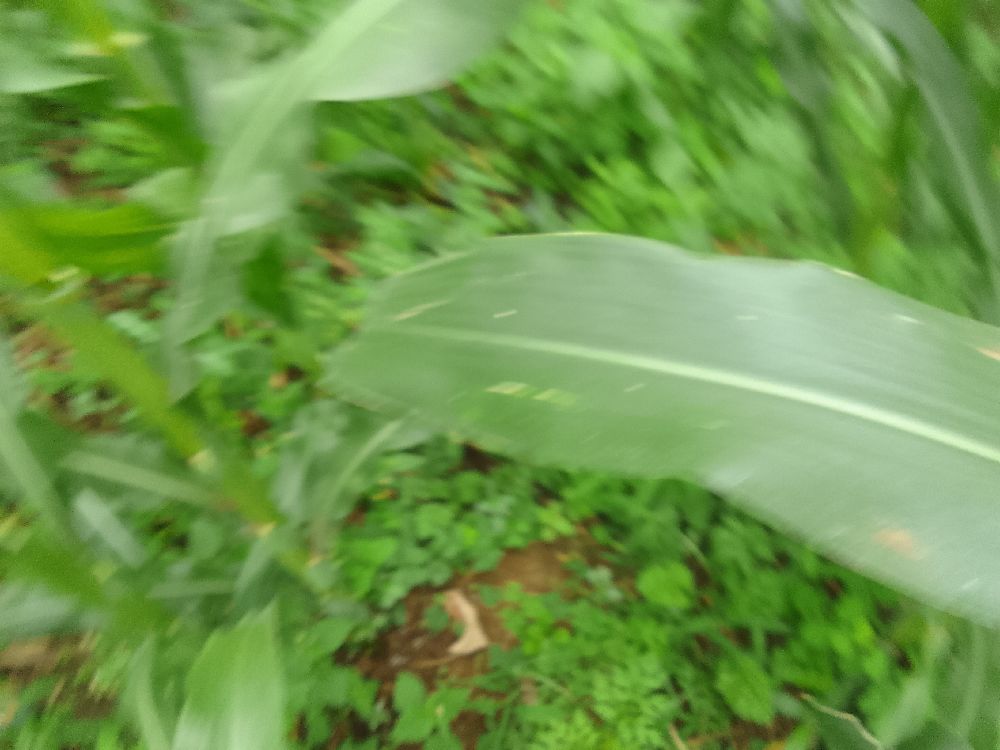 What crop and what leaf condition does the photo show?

maize, healthy
